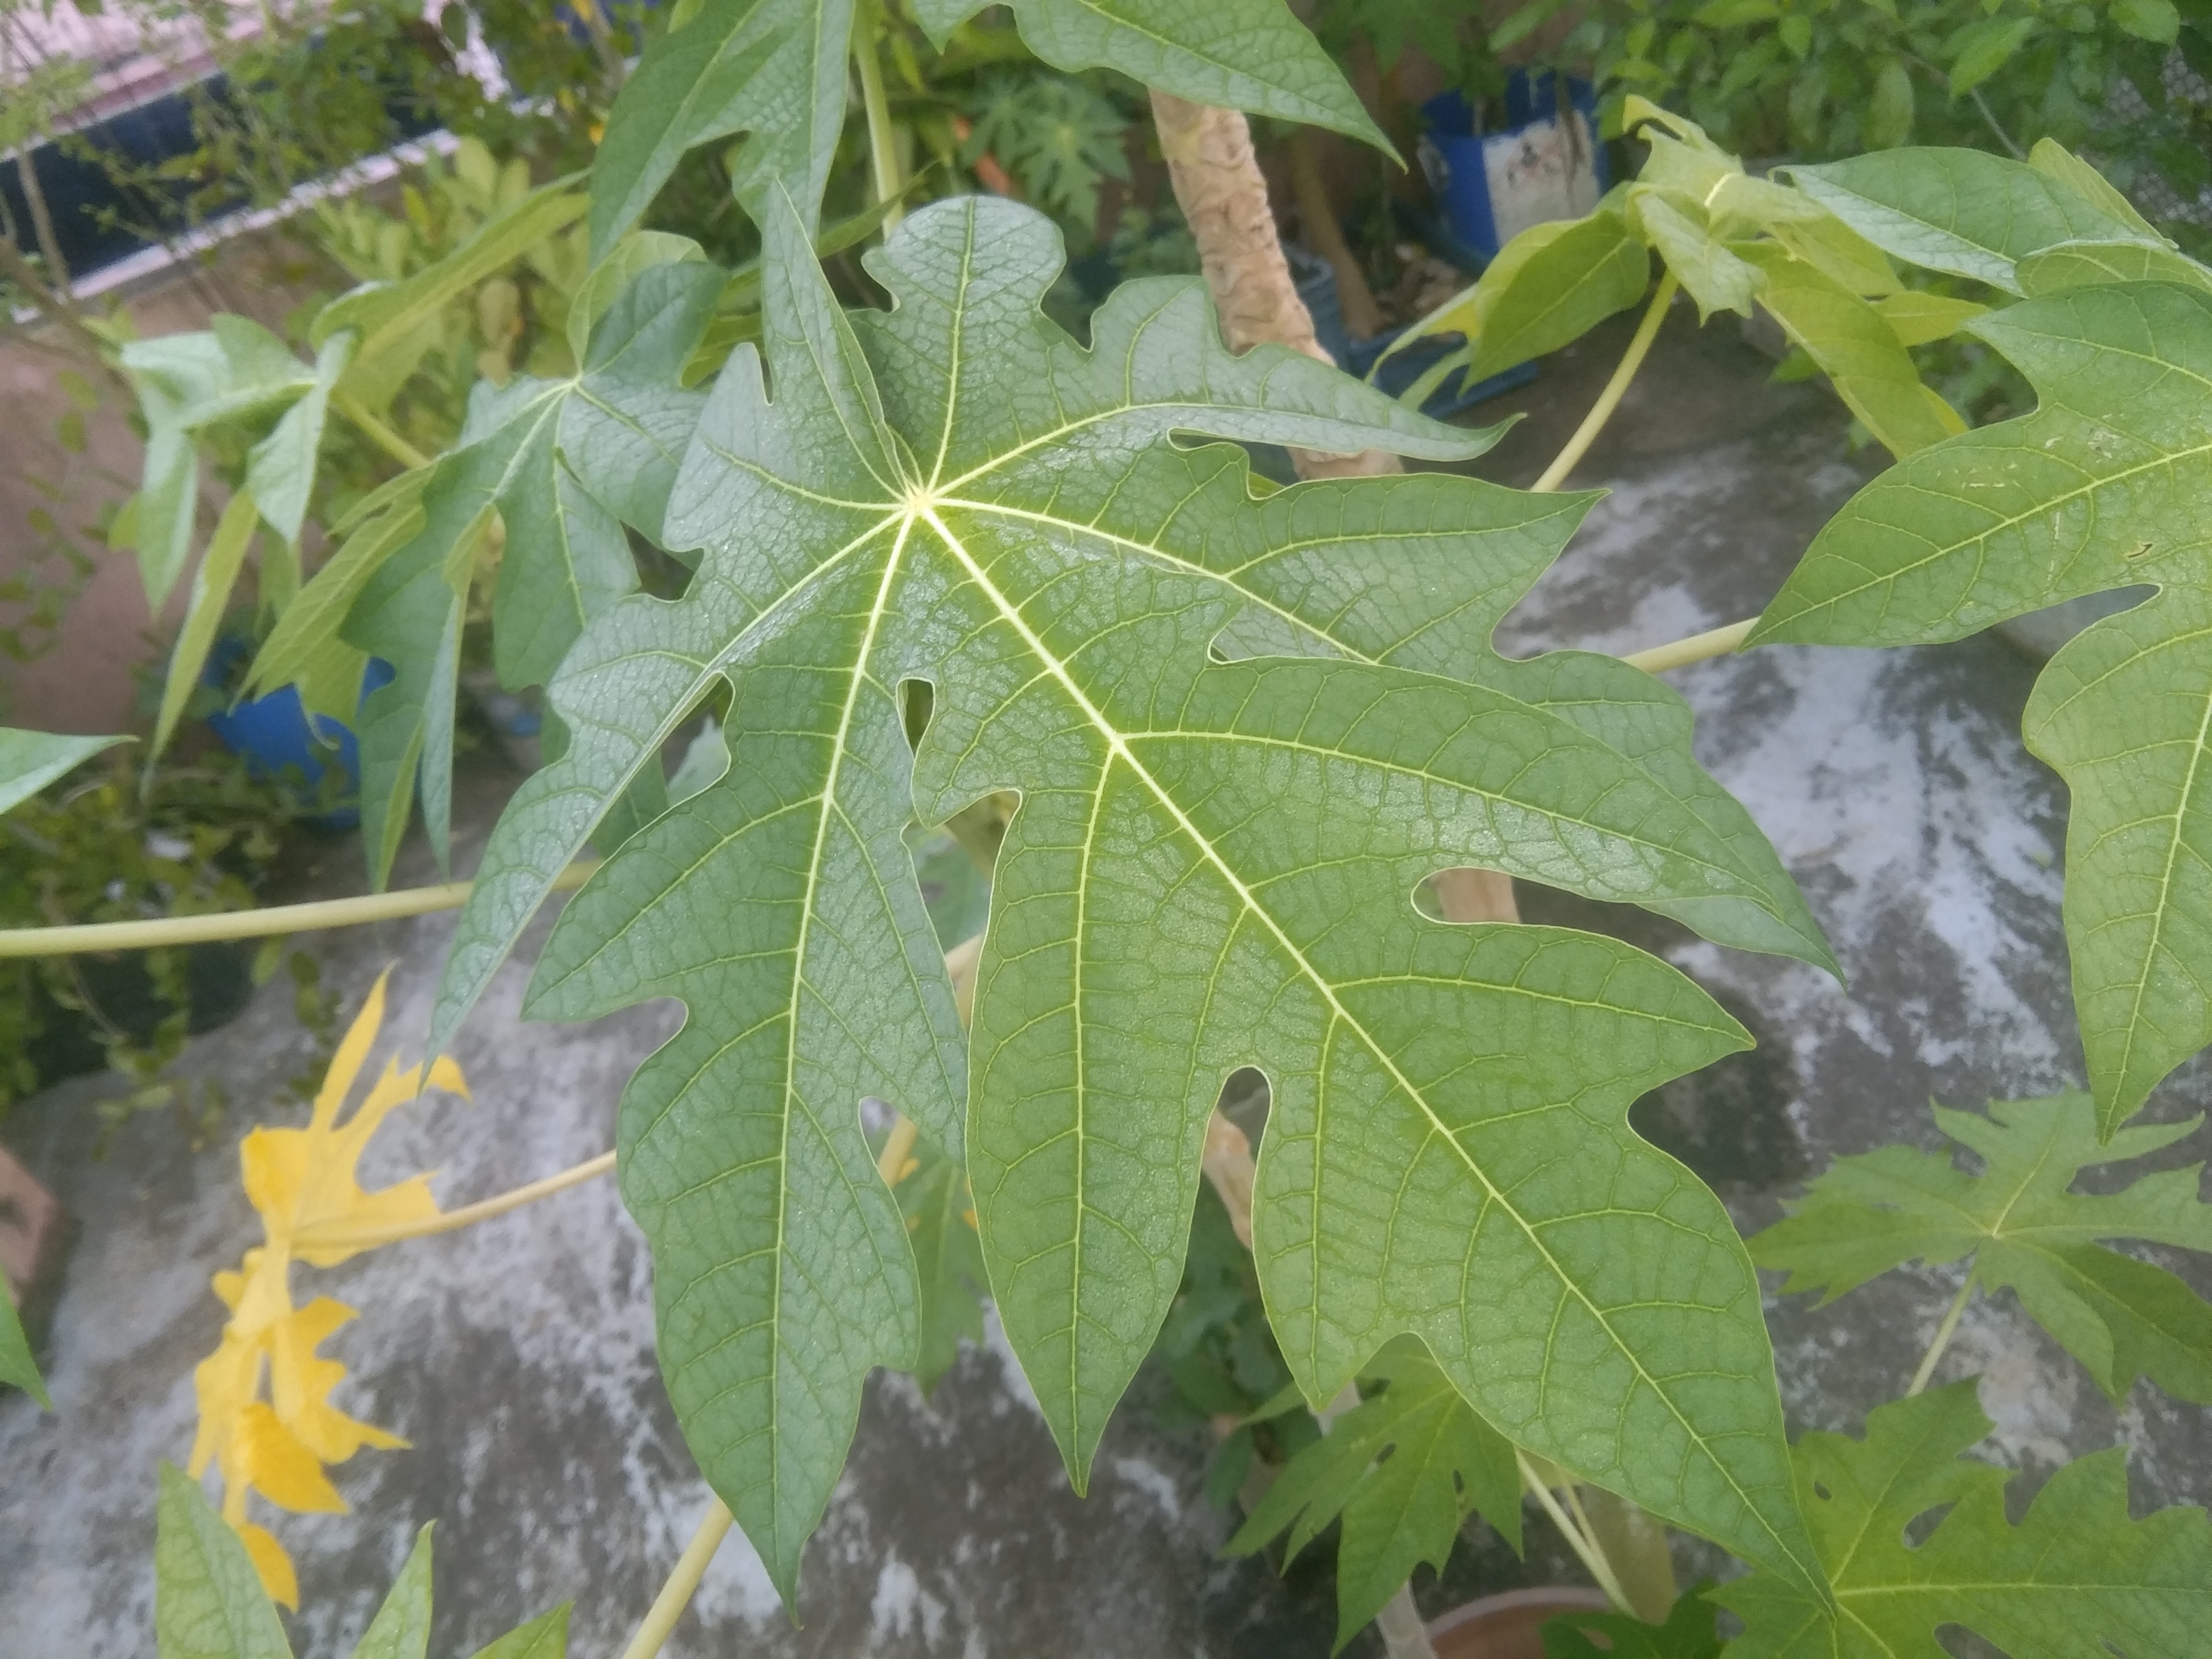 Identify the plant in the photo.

papaya
